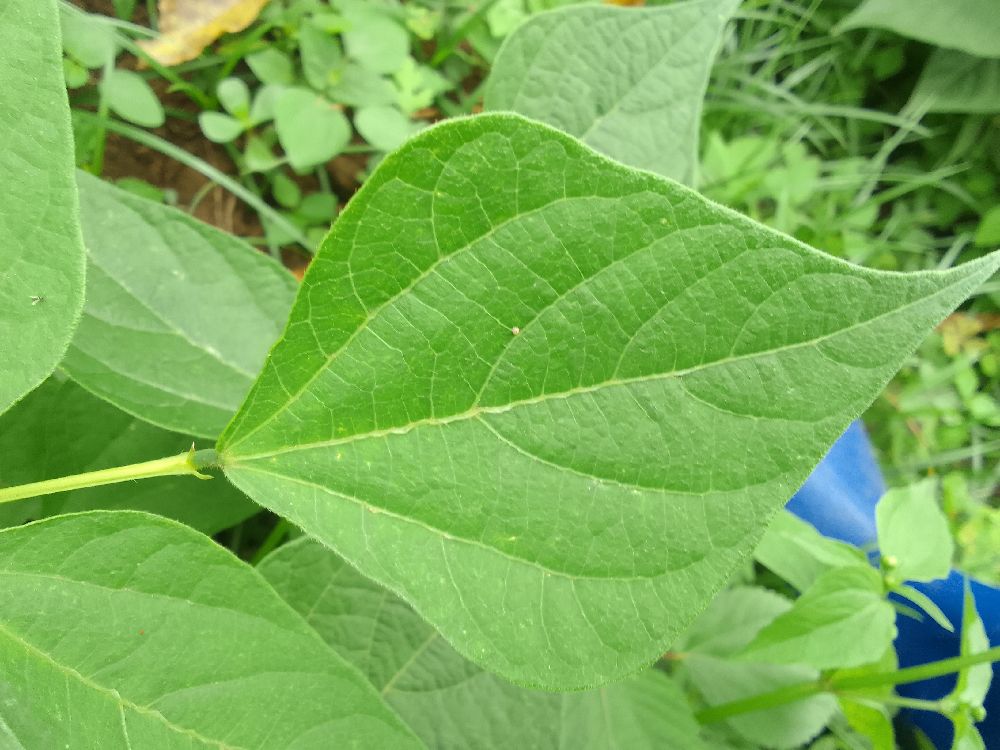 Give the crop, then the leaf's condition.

common bean, healthy
